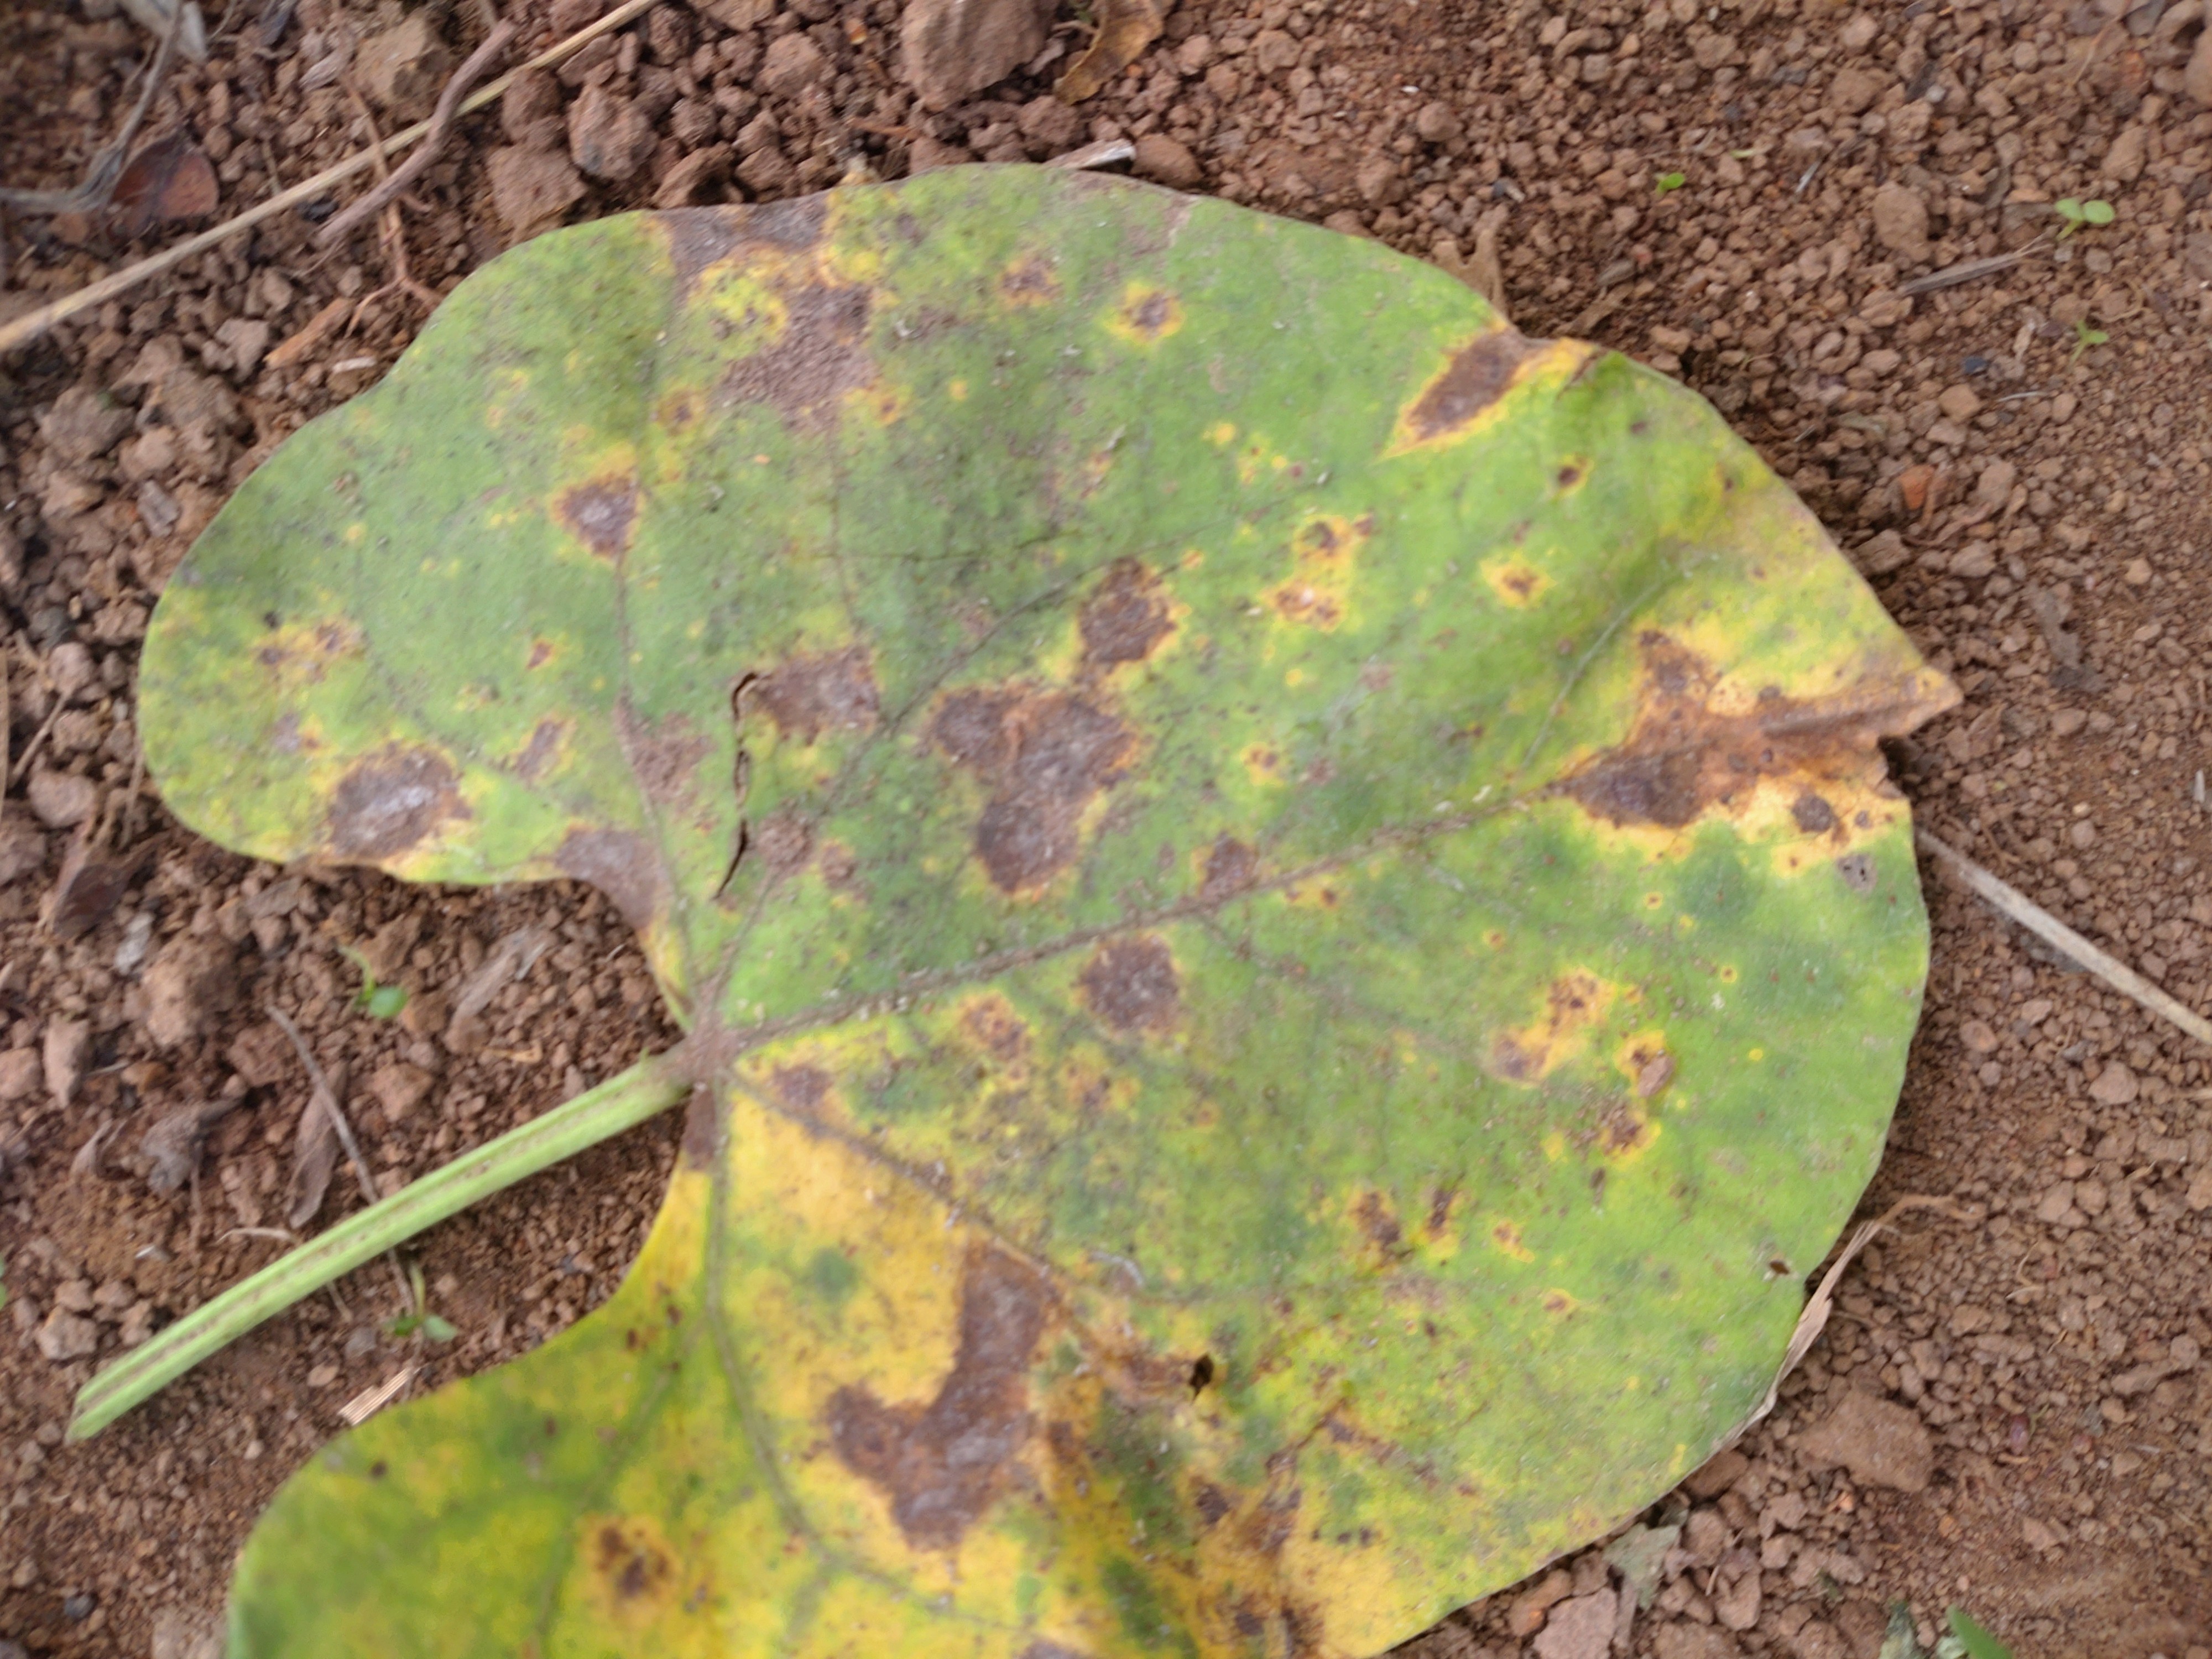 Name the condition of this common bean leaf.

rust
